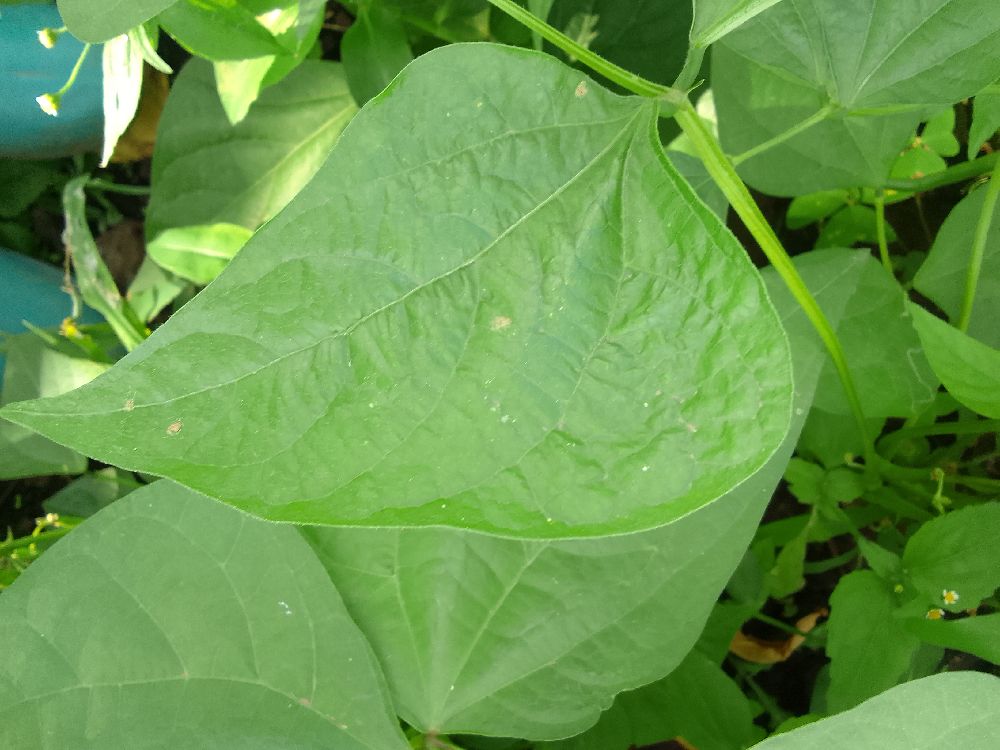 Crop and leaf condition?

common bean, healthy
